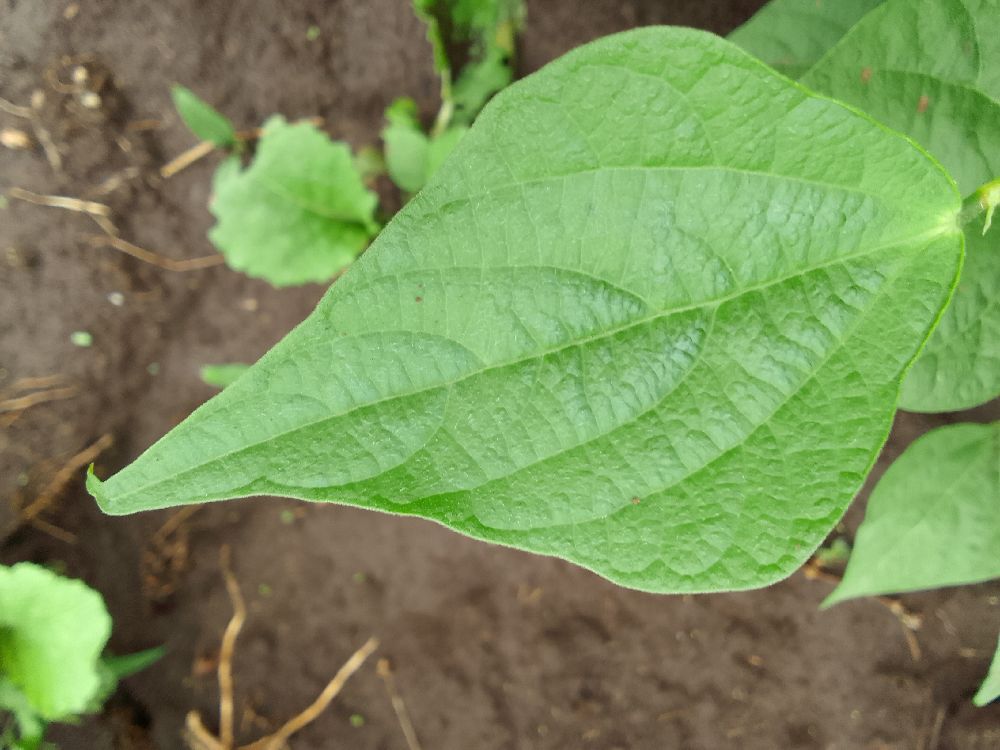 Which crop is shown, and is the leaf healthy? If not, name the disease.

common bean, healthy
